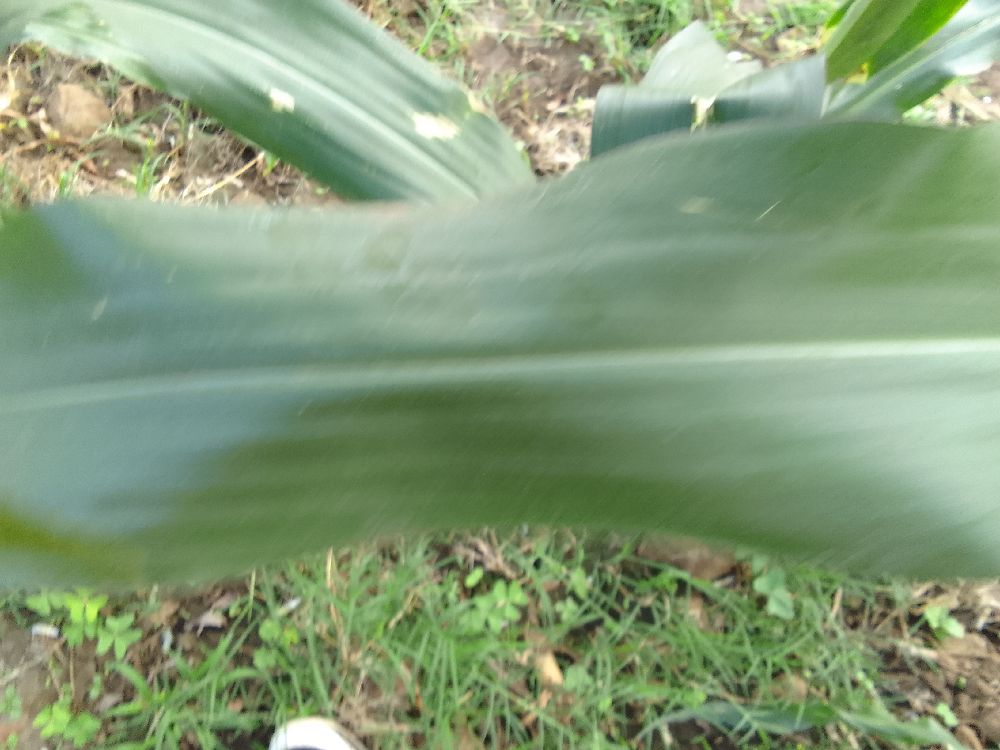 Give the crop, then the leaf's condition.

maize, healthy
